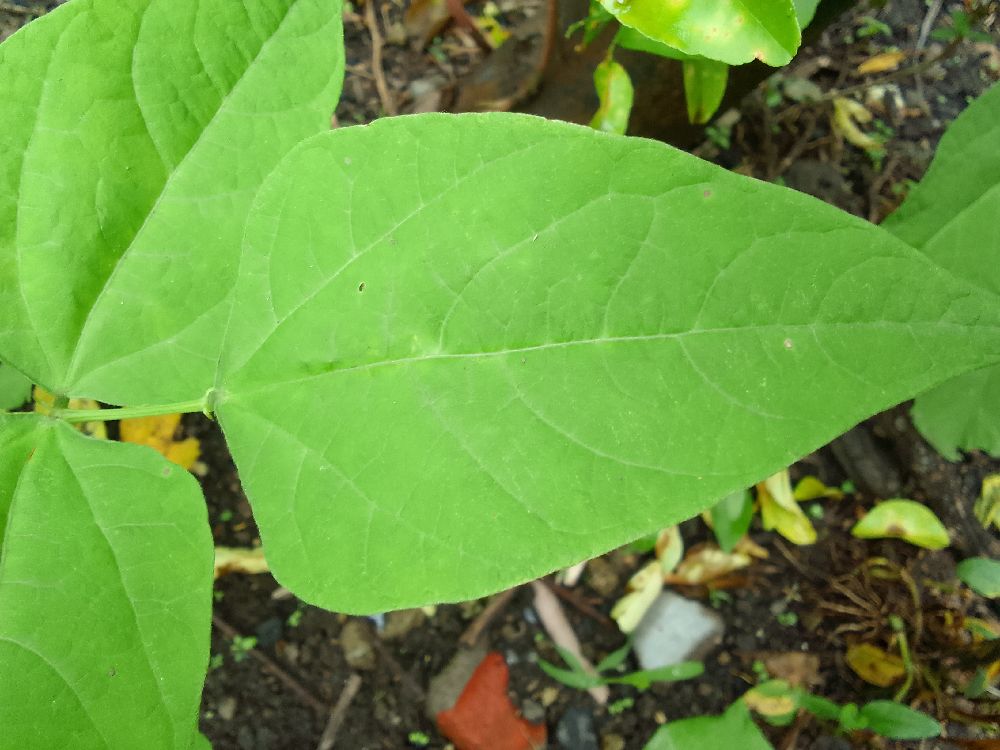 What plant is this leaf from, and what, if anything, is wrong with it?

common bean, healthy
